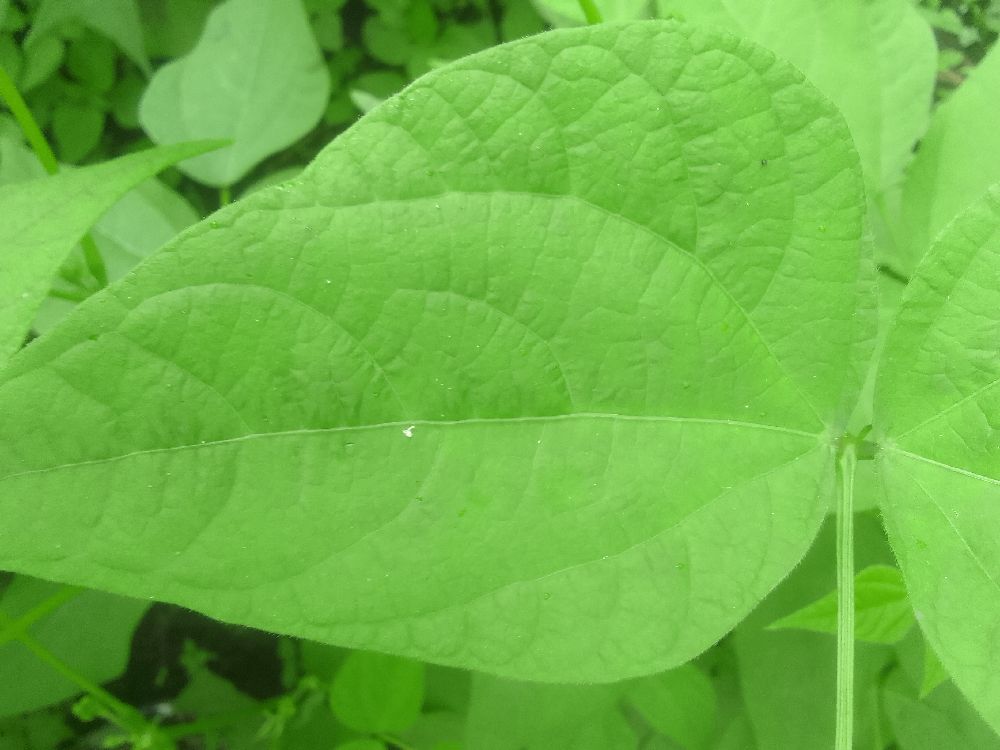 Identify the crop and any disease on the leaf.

common bean, healthy
